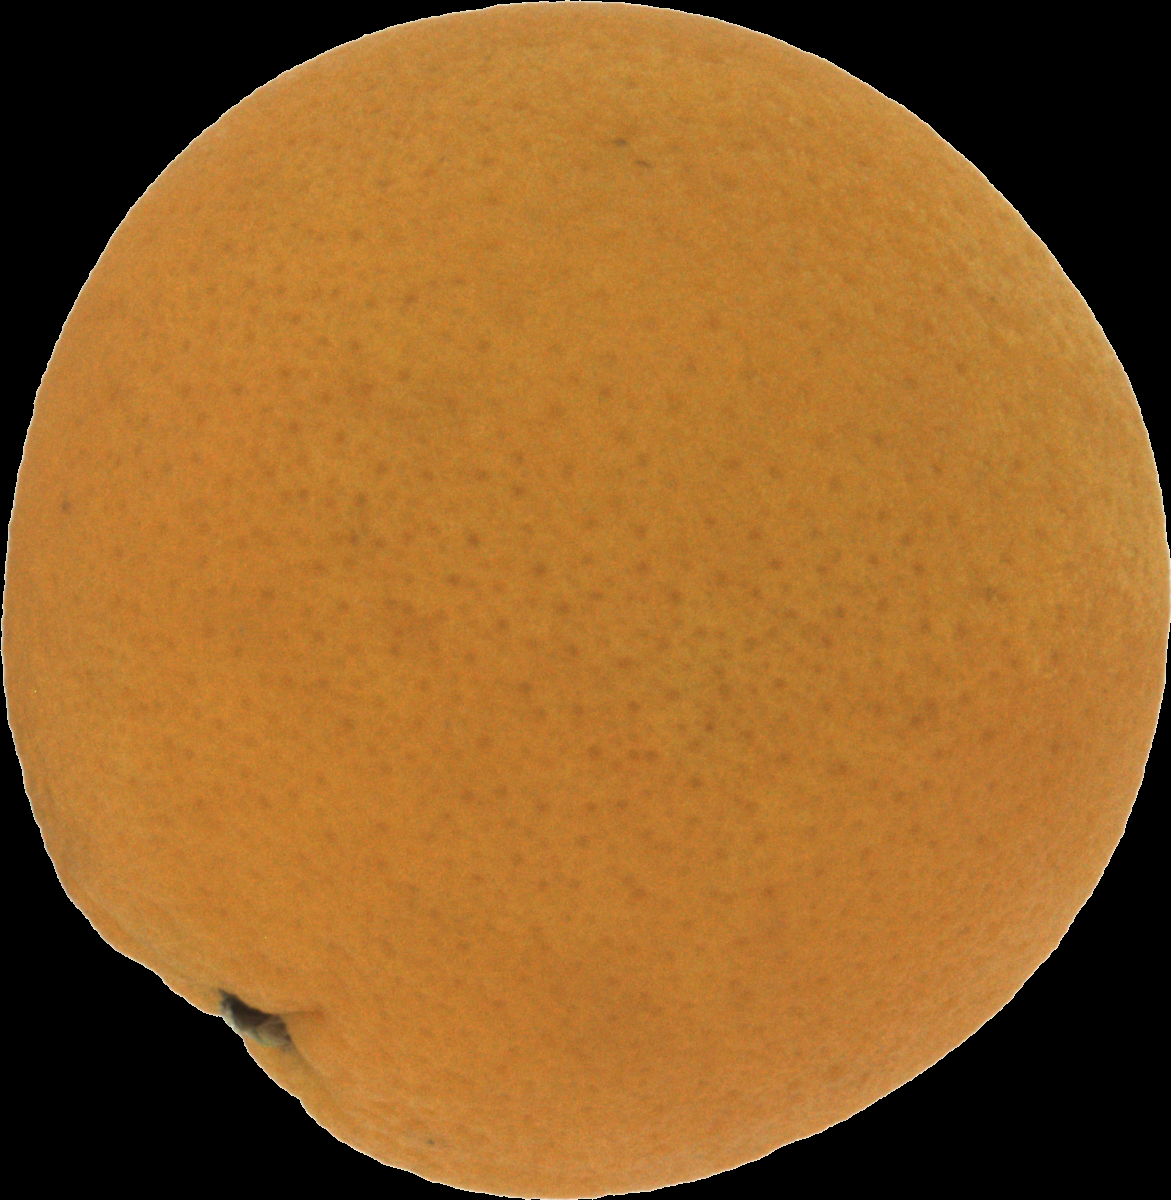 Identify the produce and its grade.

orange, good
